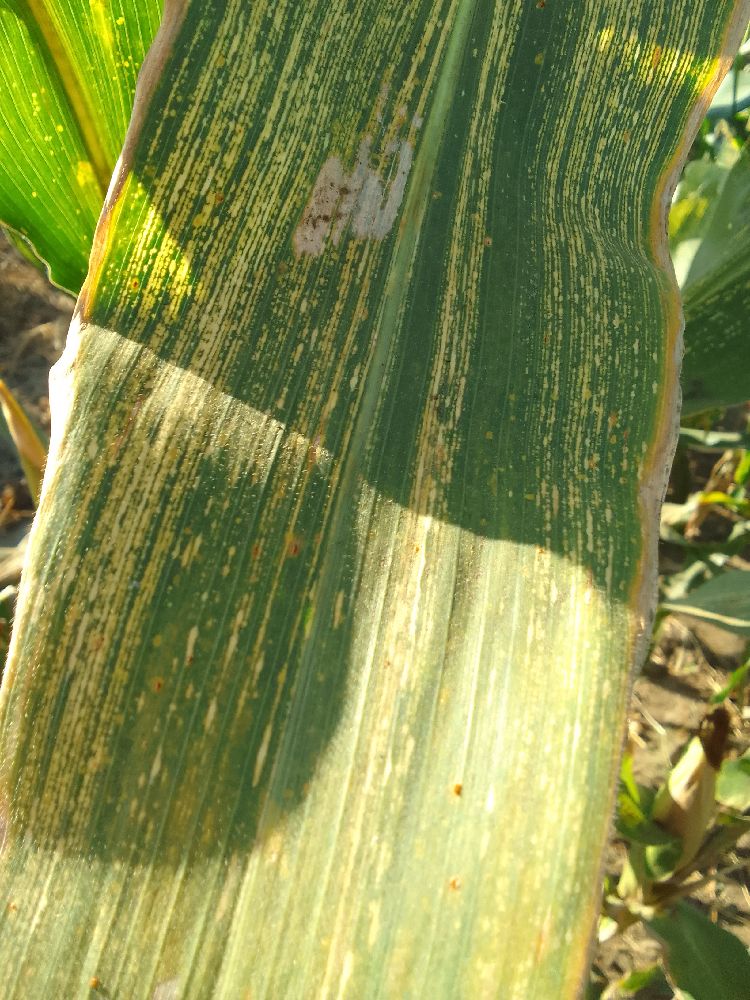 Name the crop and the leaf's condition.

maize, maize streak virus
